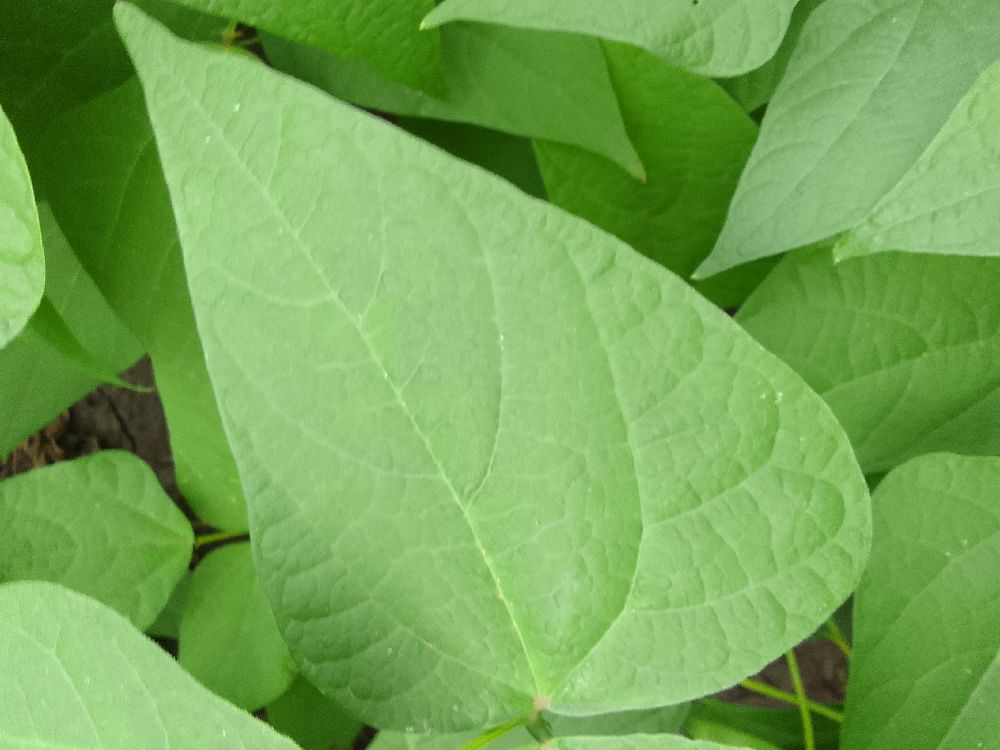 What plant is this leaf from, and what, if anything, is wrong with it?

common bean, healthy
